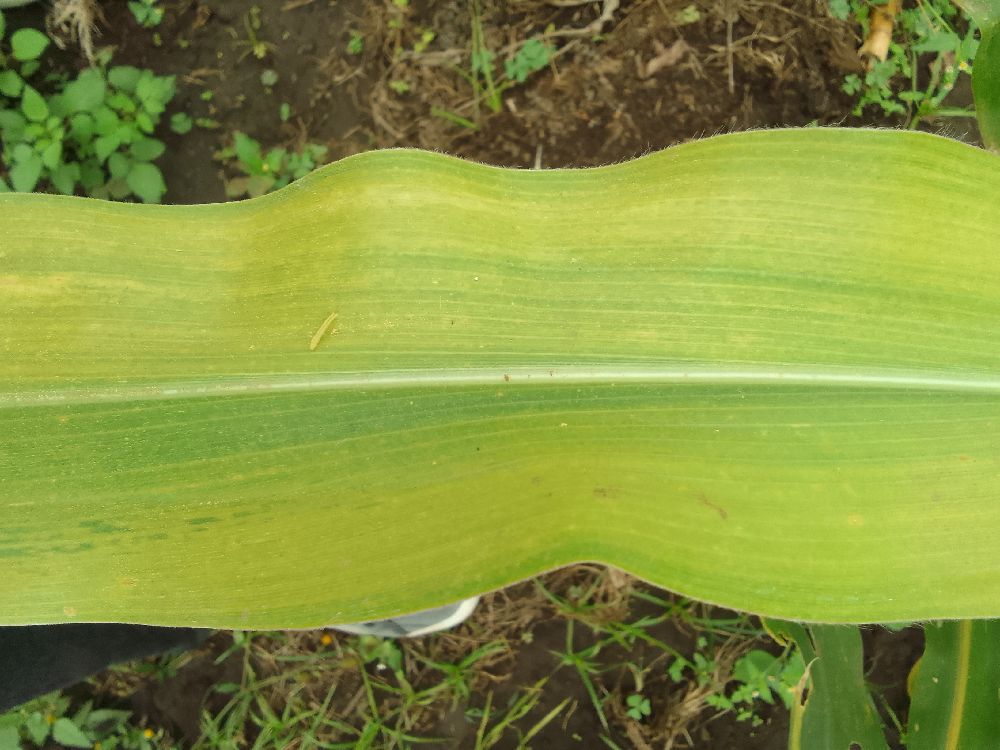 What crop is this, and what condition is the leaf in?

maize, maize lethal necrosis
